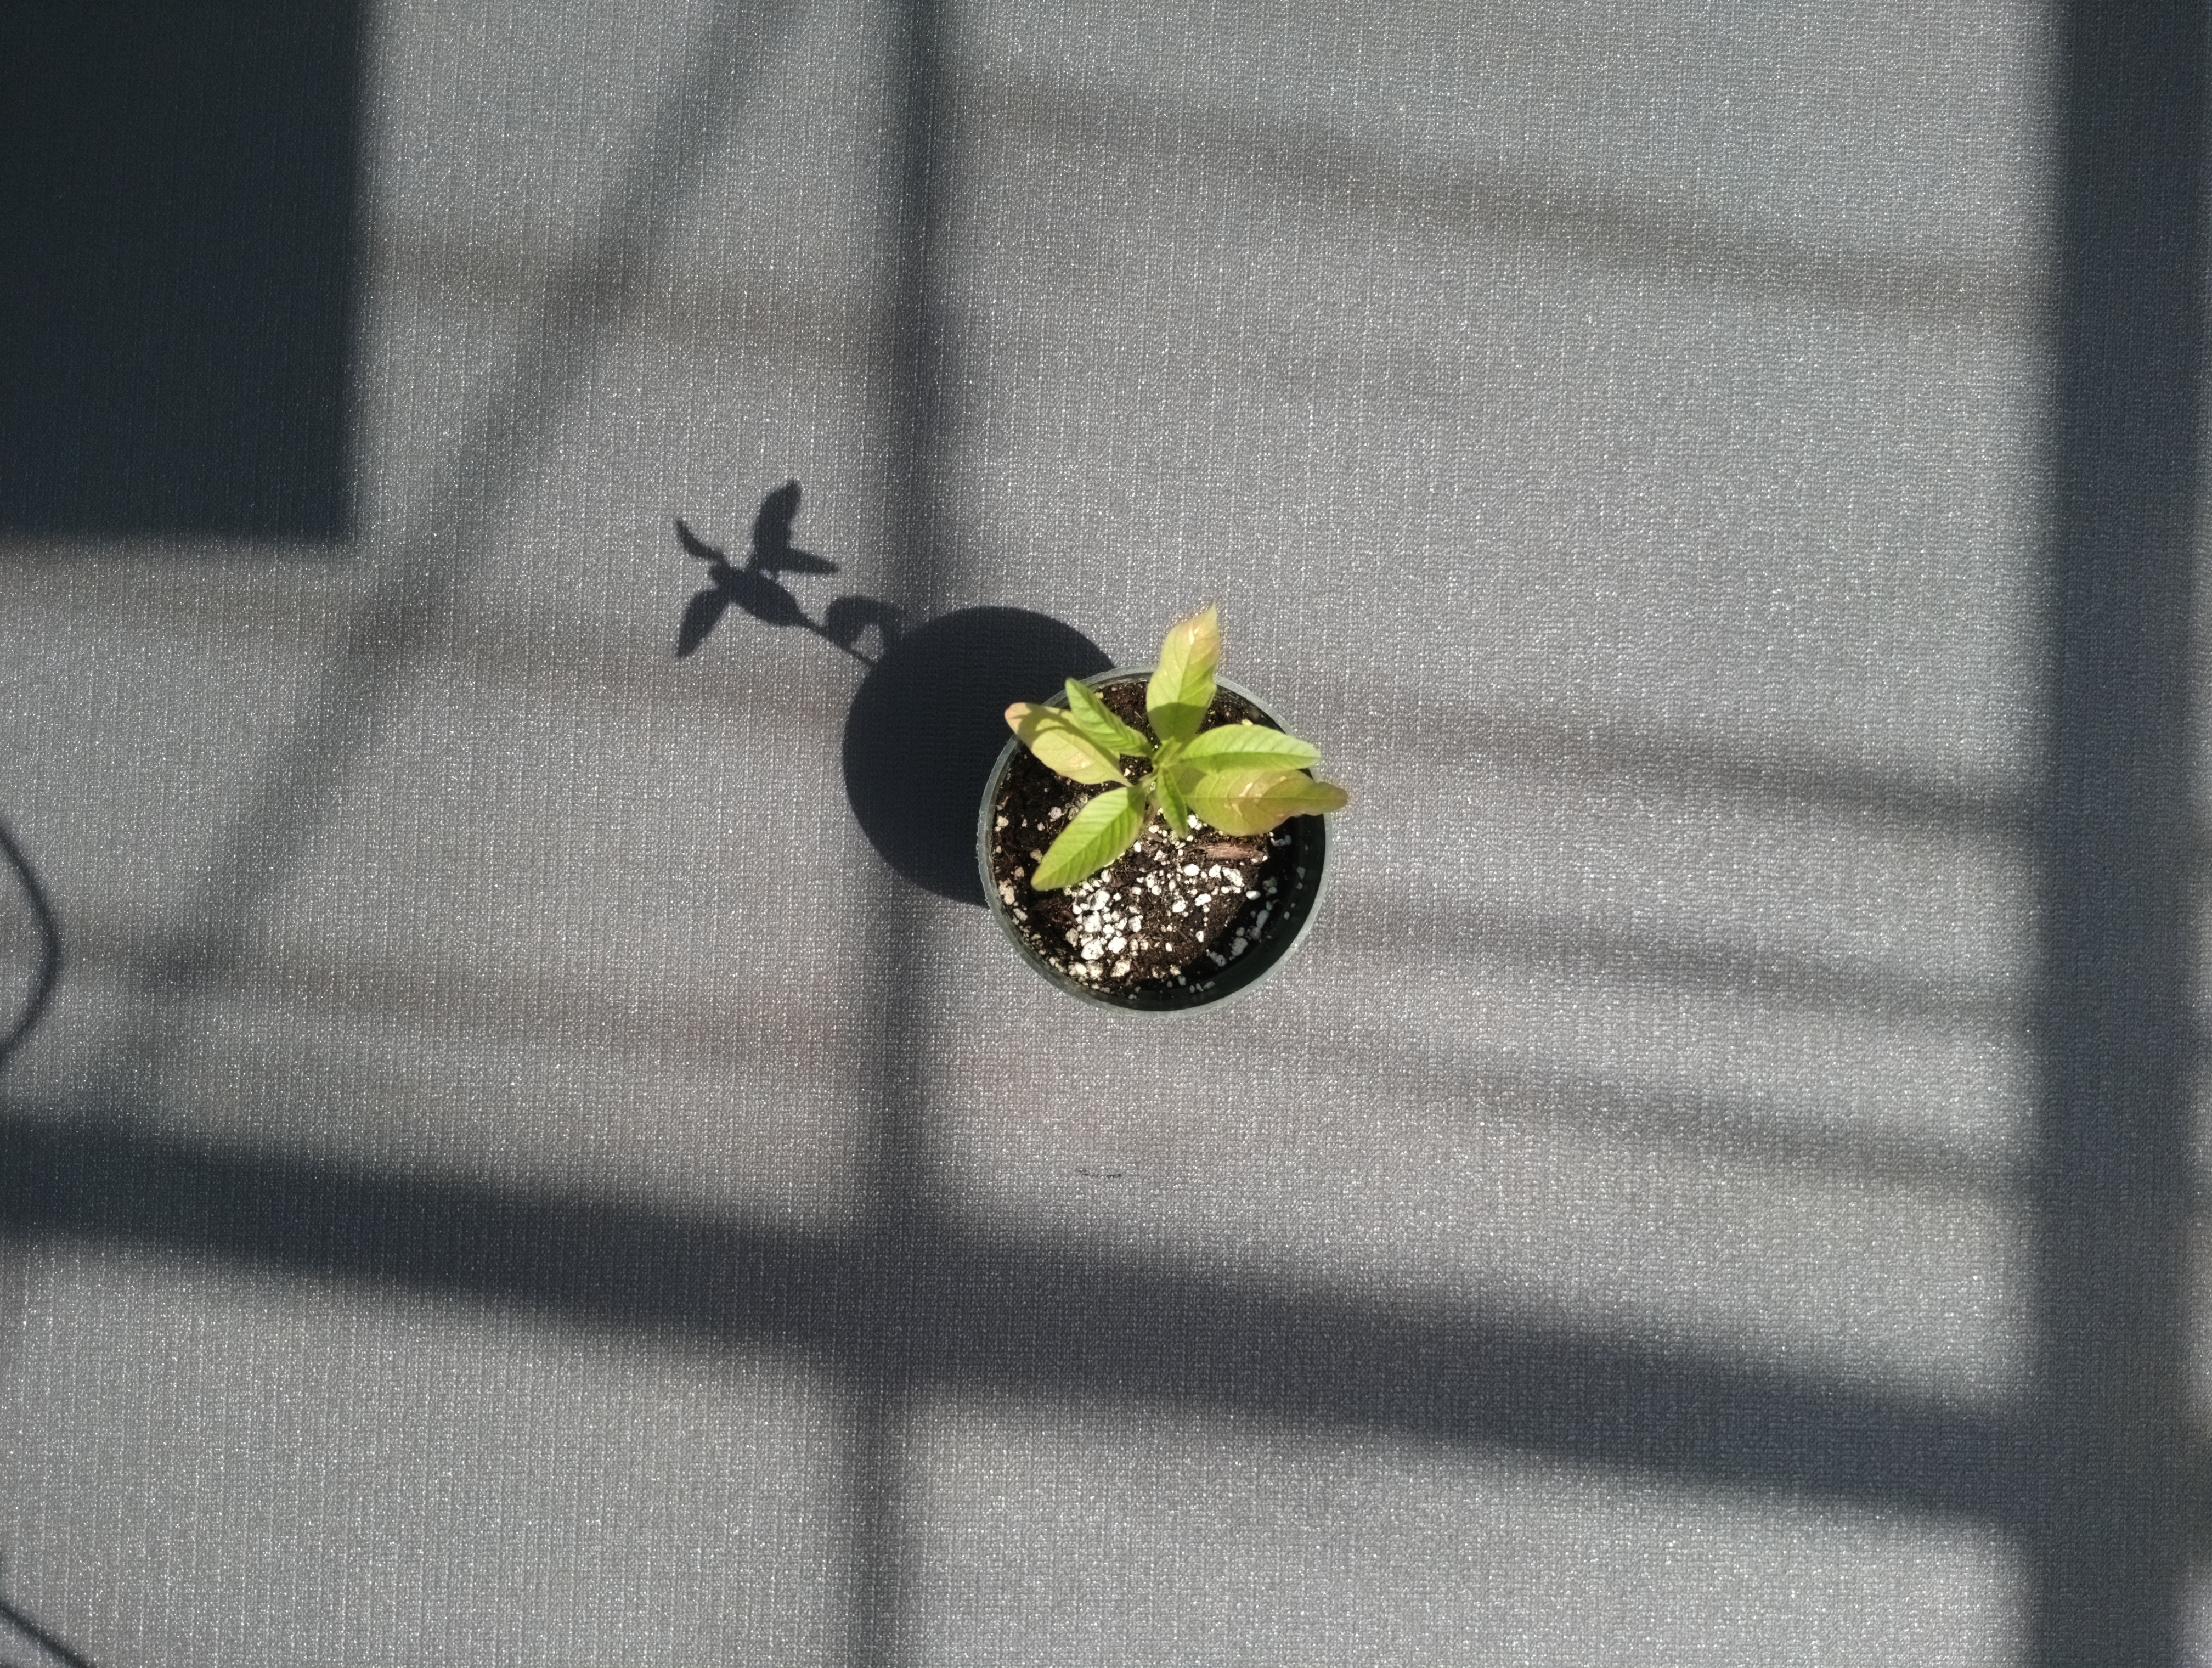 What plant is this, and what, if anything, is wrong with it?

waterhemp, chlorosis only
